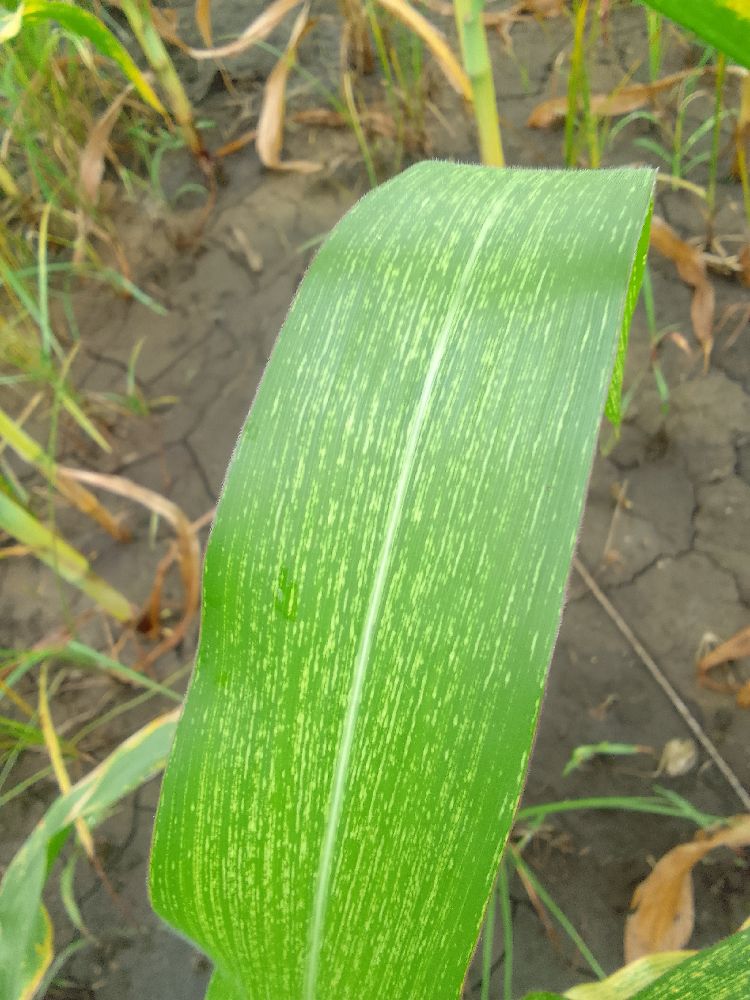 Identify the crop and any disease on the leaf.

maize, maize streak virus
